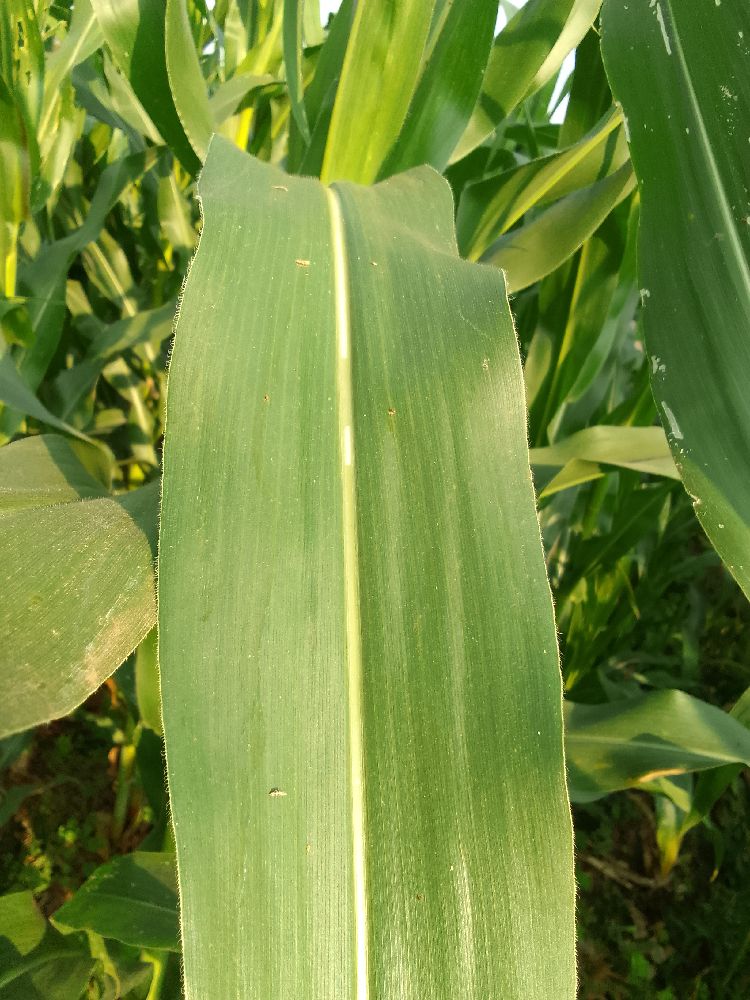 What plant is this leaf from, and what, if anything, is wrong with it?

maize, healthy
